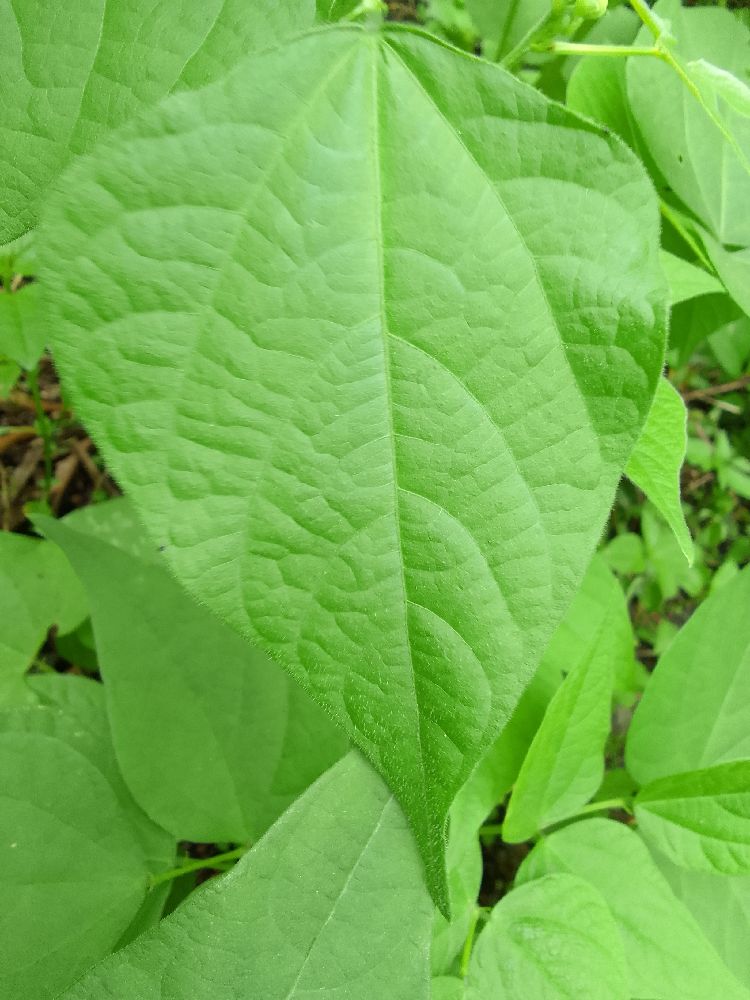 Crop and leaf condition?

common bean, healthy
